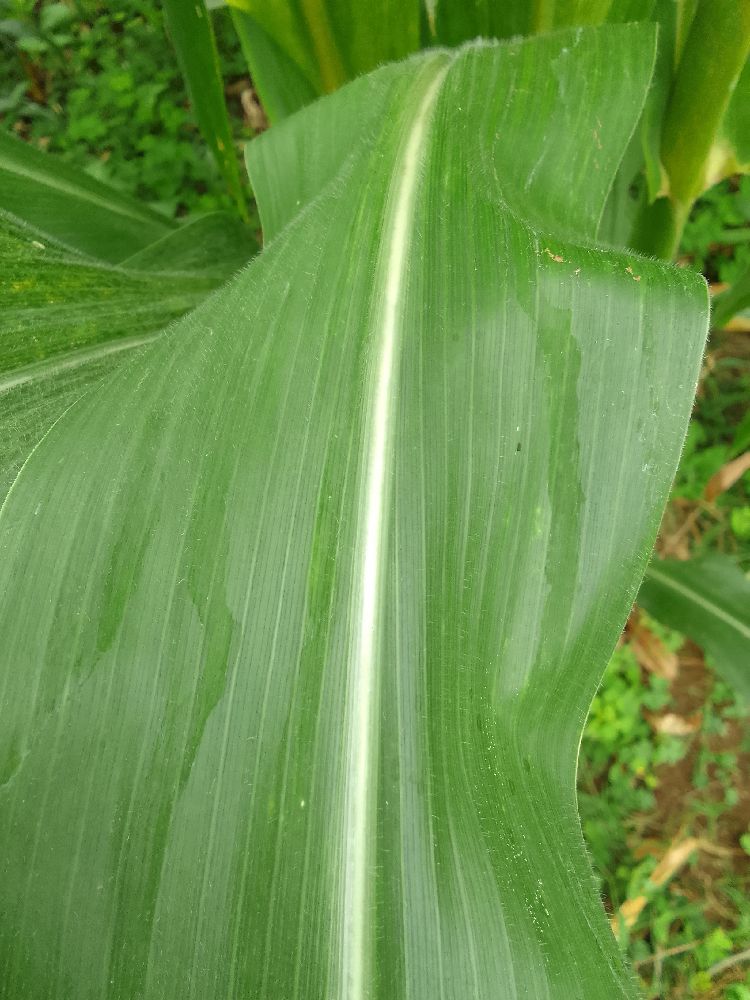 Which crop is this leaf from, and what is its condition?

maize, healthy
